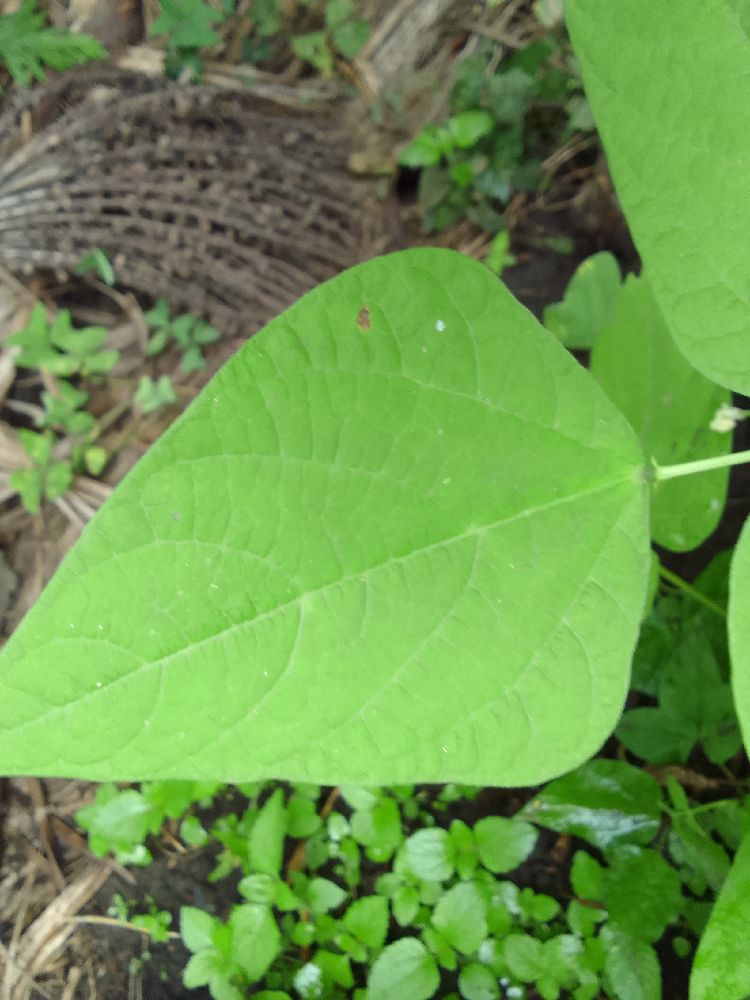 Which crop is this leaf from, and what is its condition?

common bean, healthy
